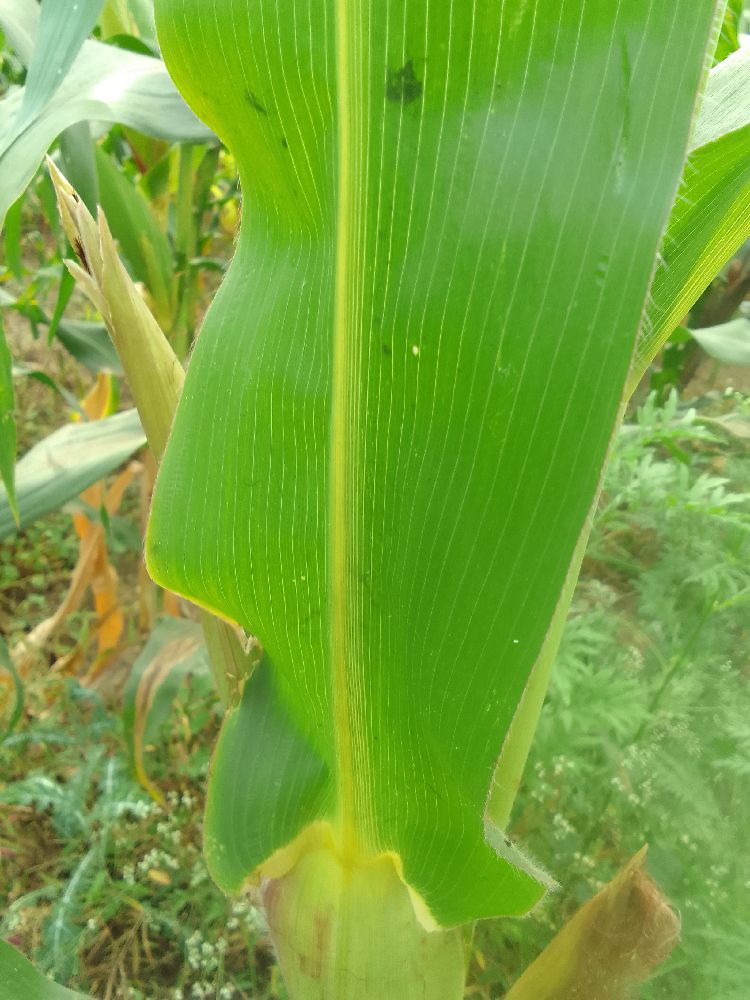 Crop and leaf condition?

maize, healthy
